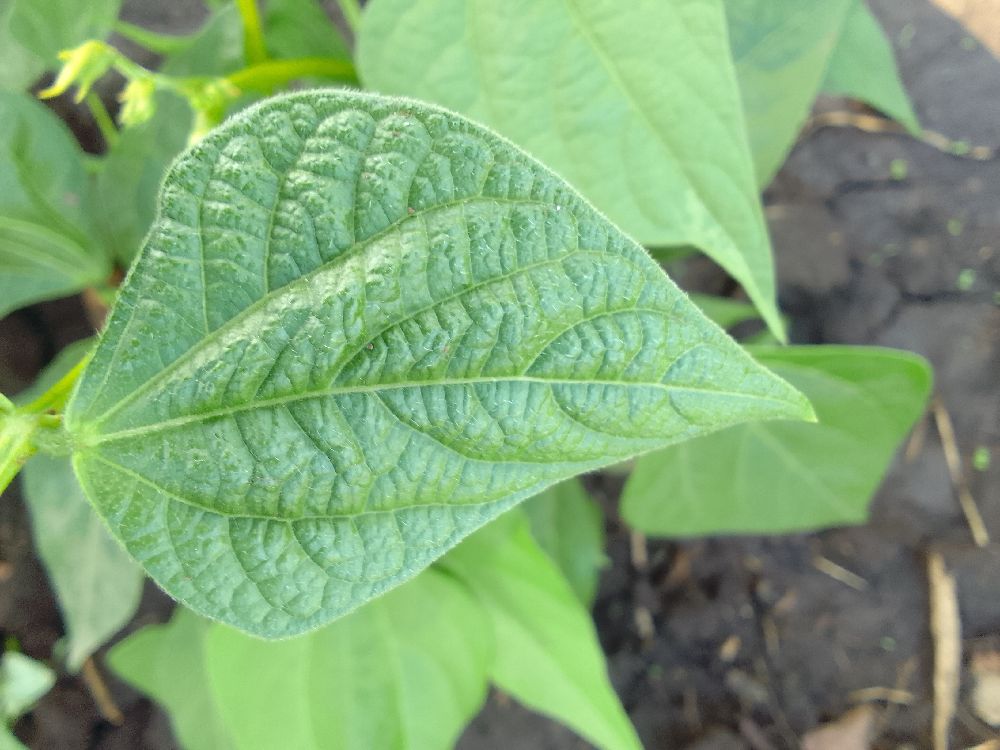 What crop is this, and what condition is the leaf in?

common bean, healthy
